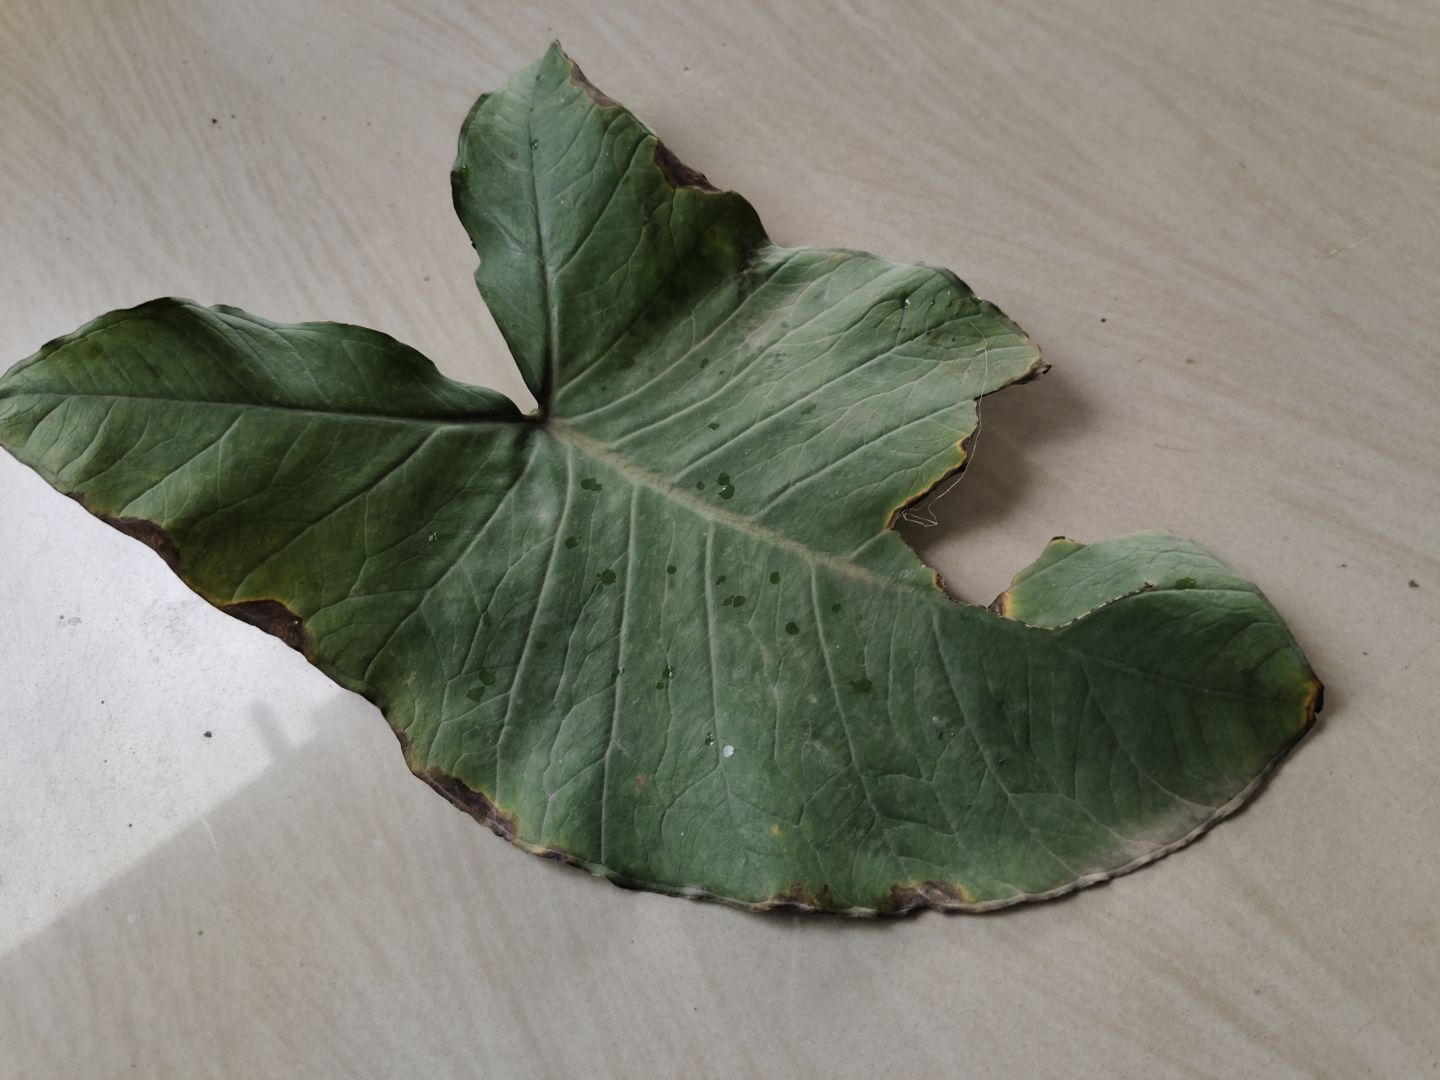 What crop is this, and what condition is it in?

taro, leaf blight
